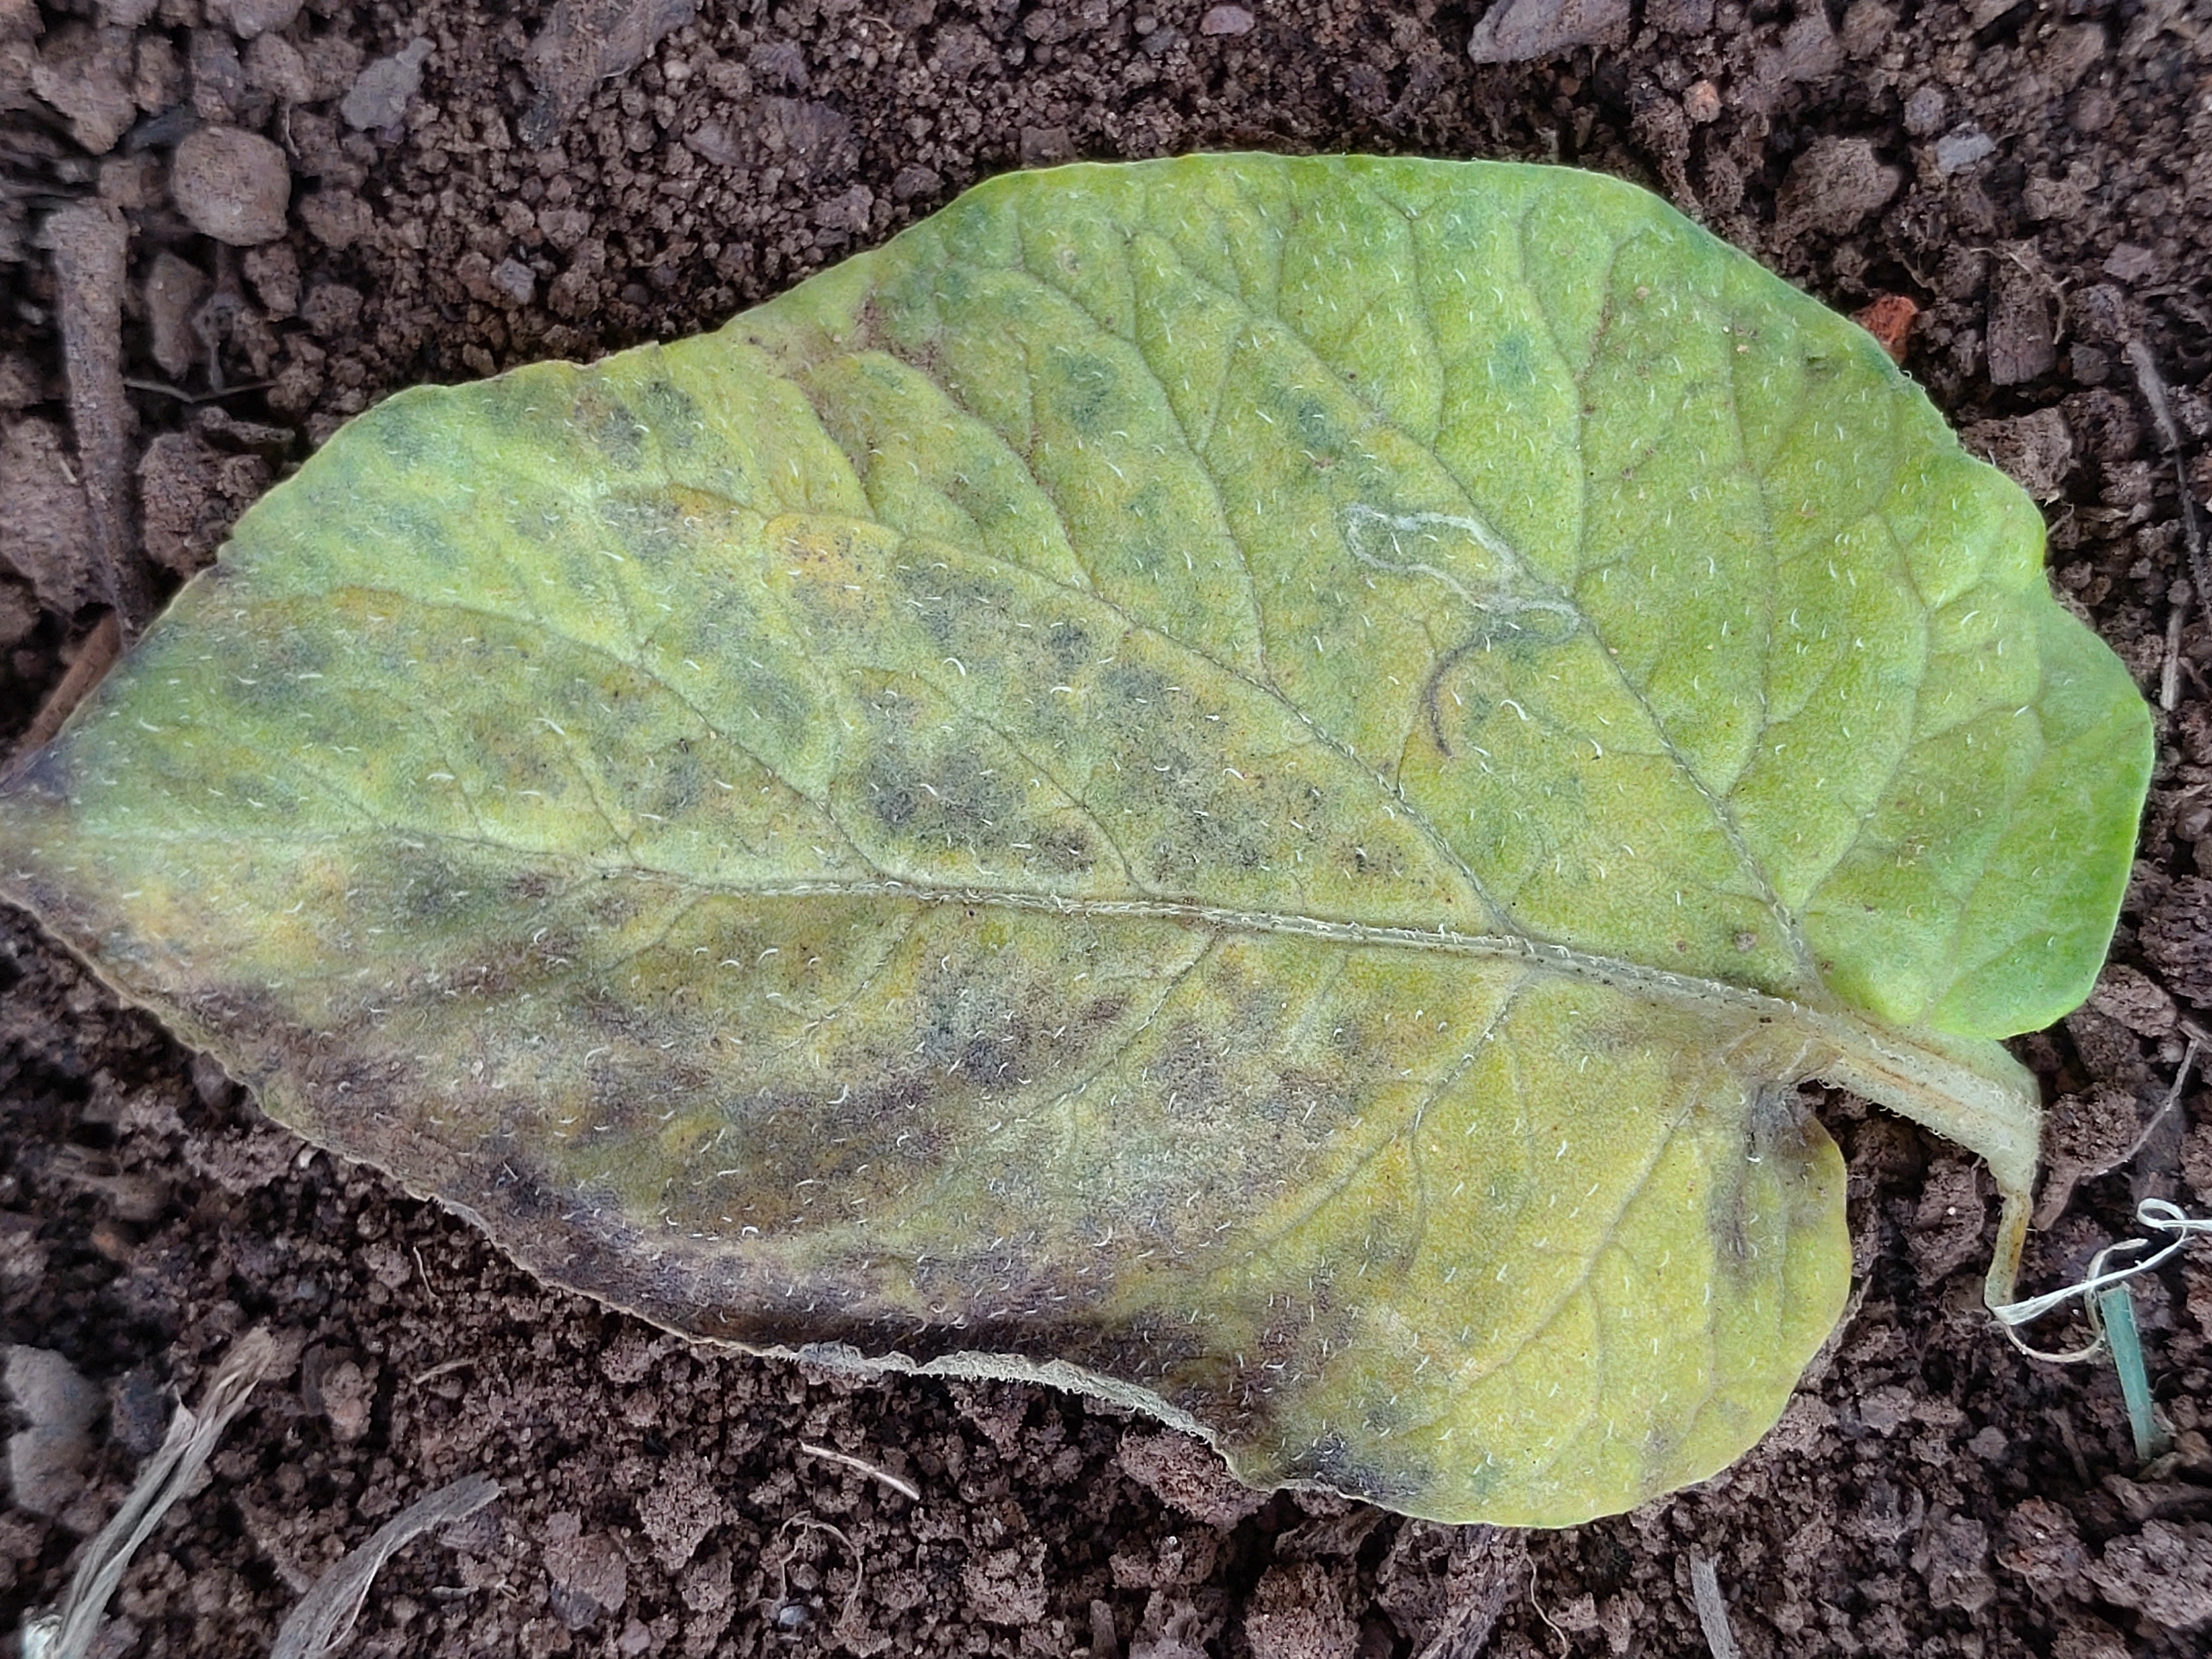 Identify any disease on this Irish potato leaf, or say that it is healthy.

late blight
